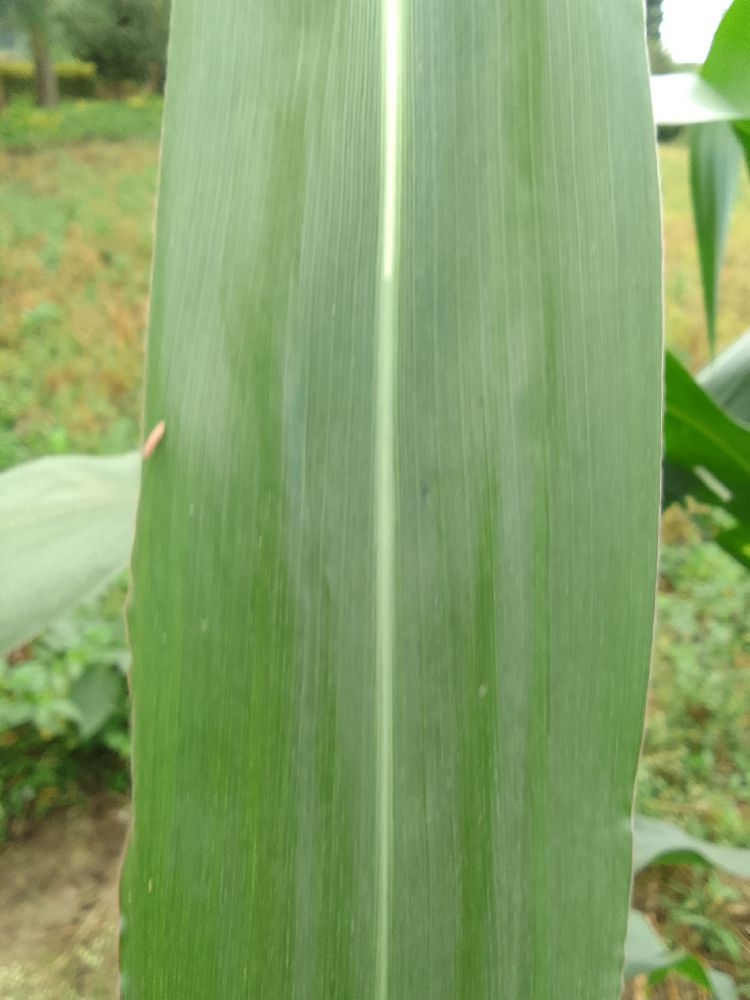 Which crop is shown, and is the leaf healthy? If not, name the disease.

maize, healthy
